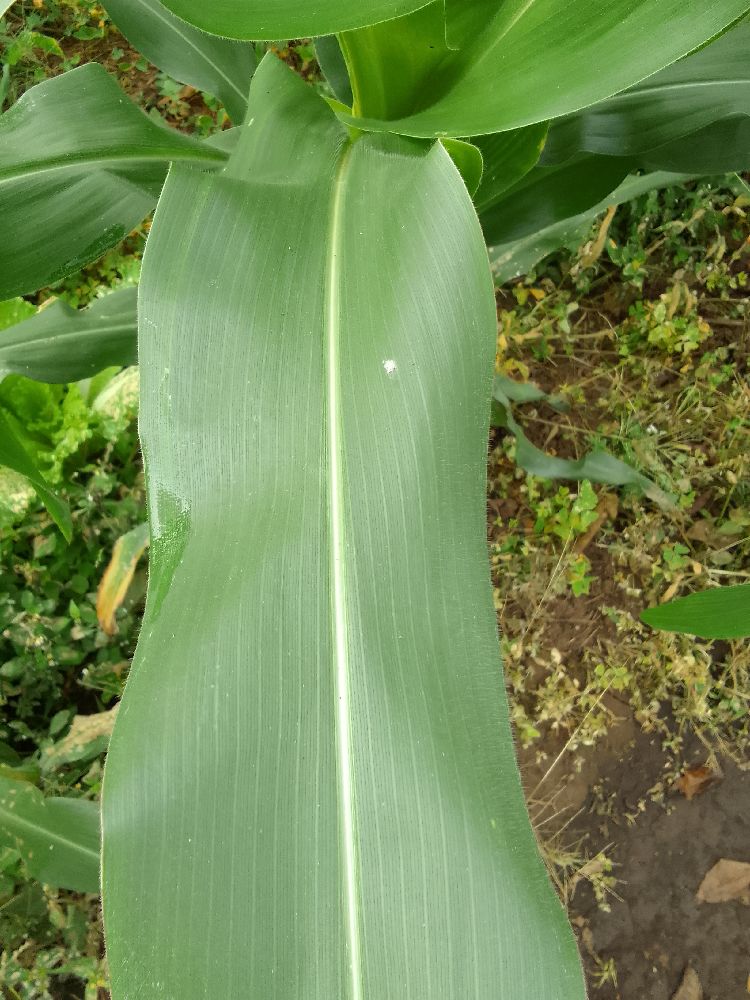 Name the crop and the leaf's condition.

maize, healthy
